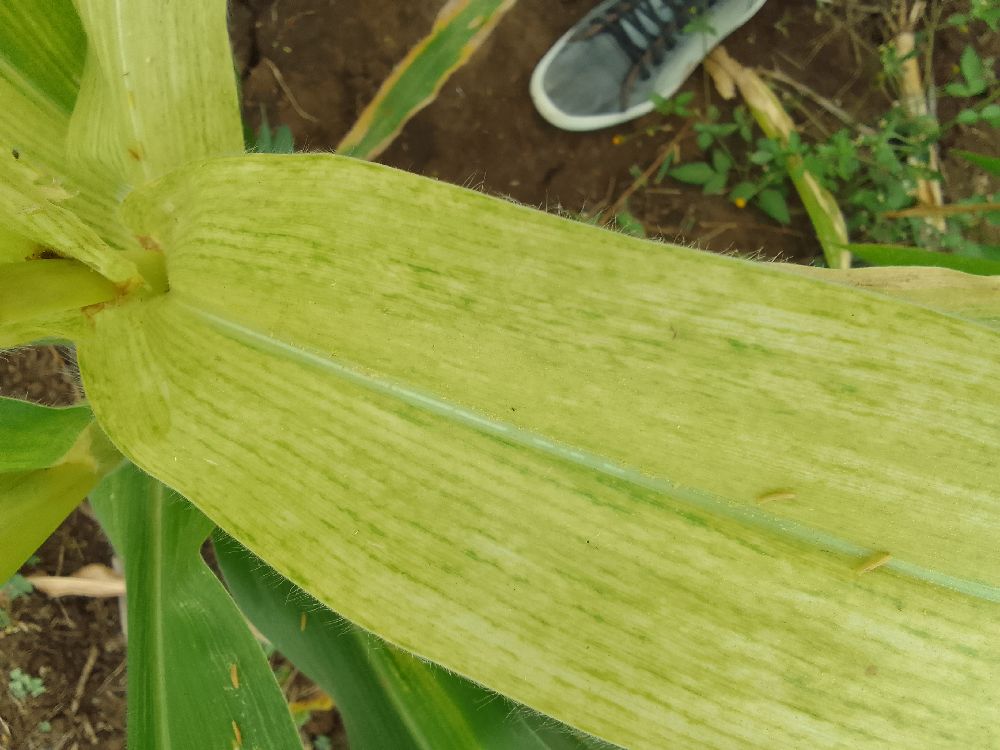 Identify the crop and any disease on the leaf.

maize, maize lethal necrosis
